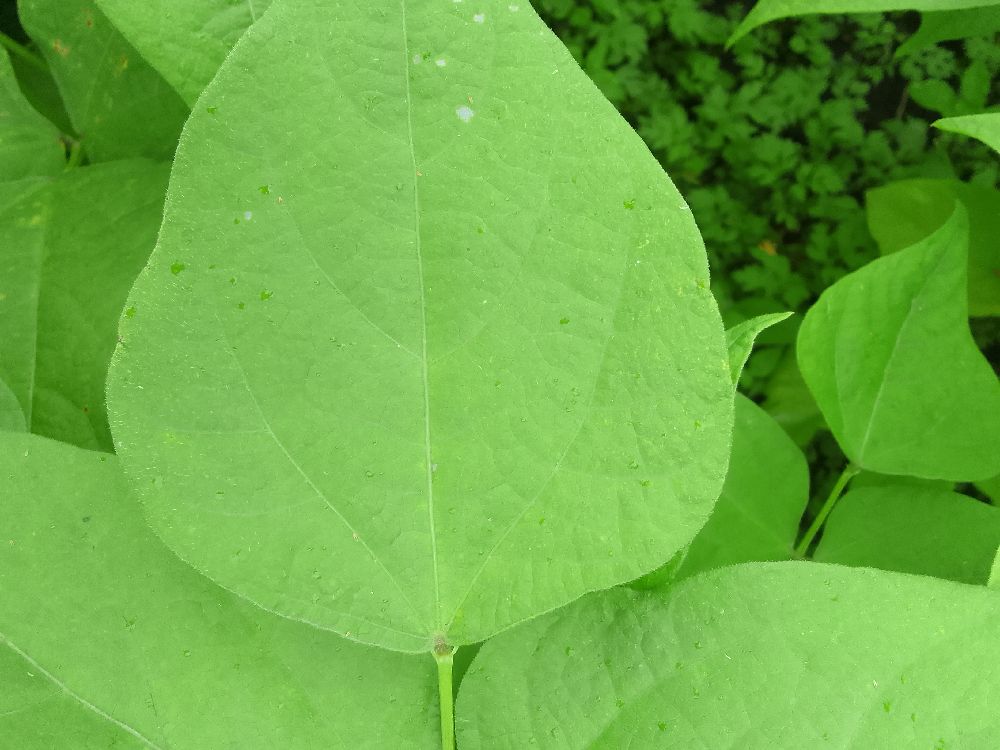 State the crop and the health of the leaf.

common bean, healthy
